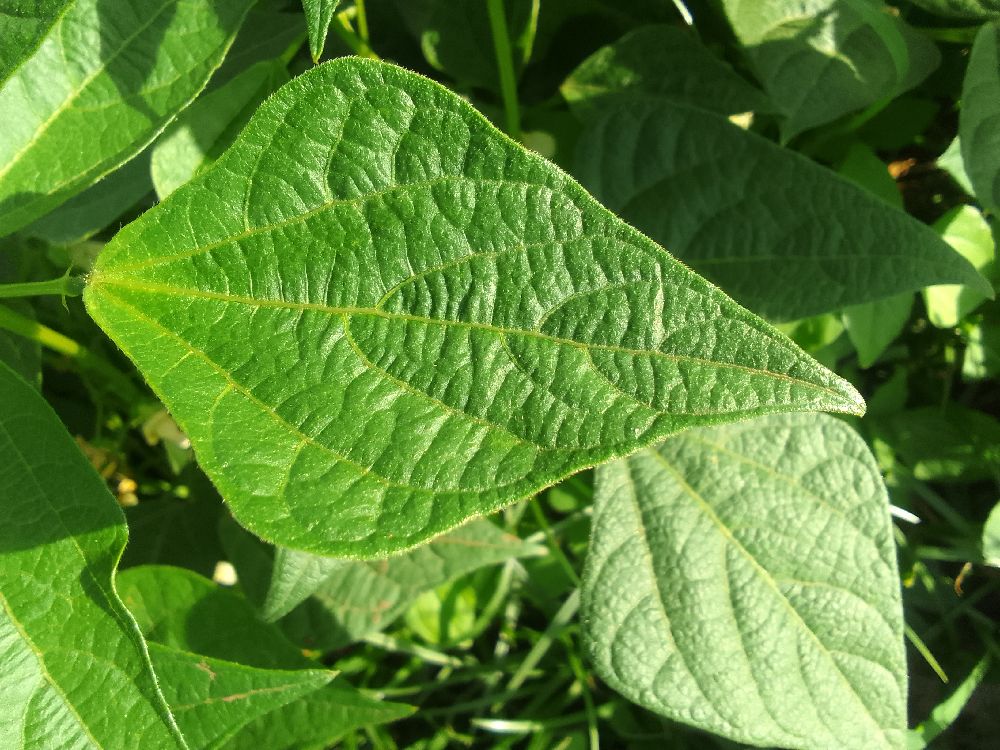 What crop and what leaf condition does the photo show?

common bean, healthy
